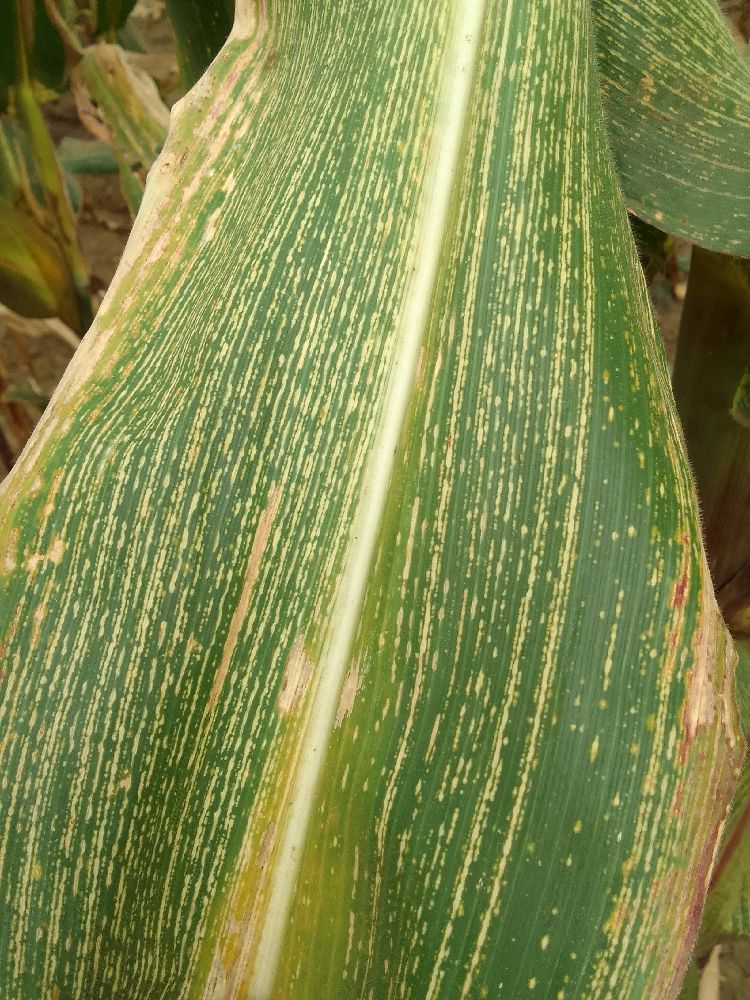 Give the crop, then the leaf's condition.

maize, maize streak virus
